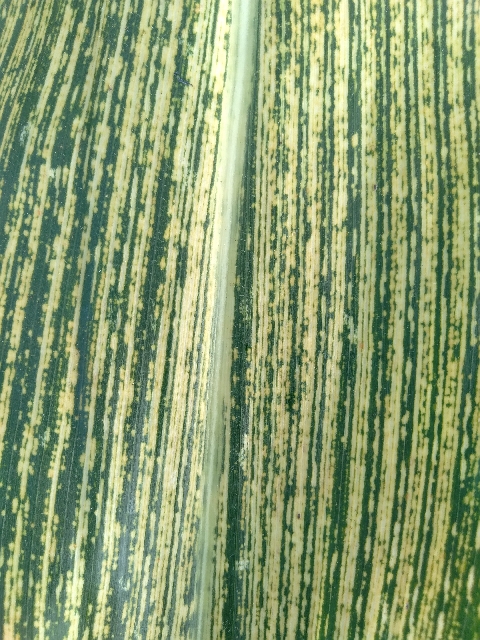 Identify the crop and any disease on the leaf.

maize, maize streak virus
